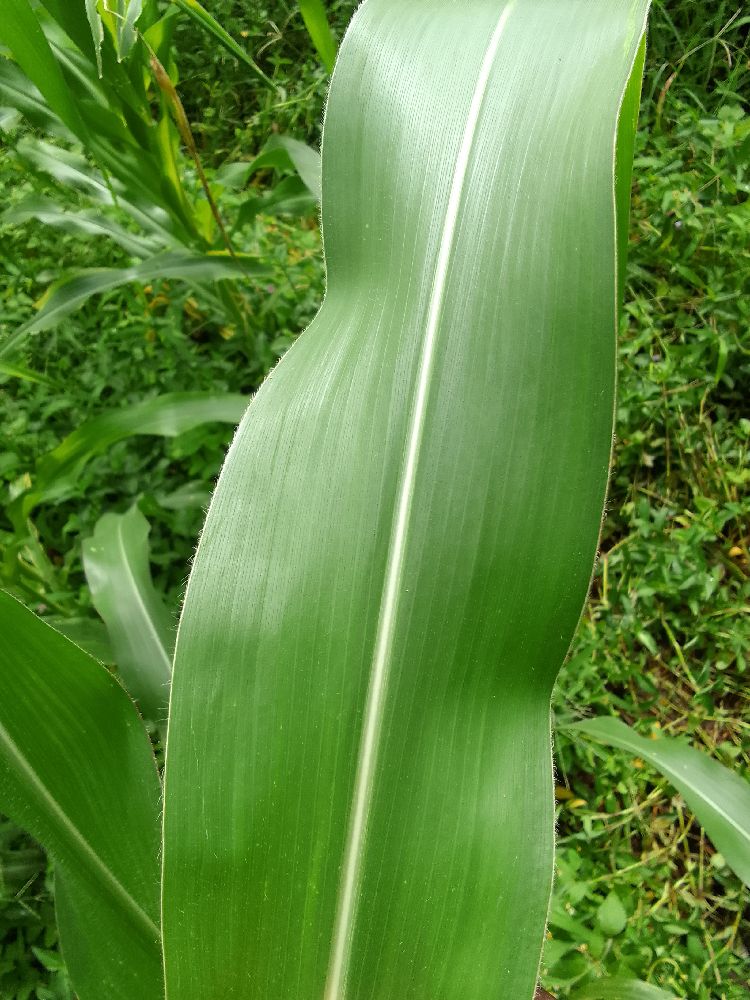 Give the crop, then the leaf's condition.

maize, healthy
